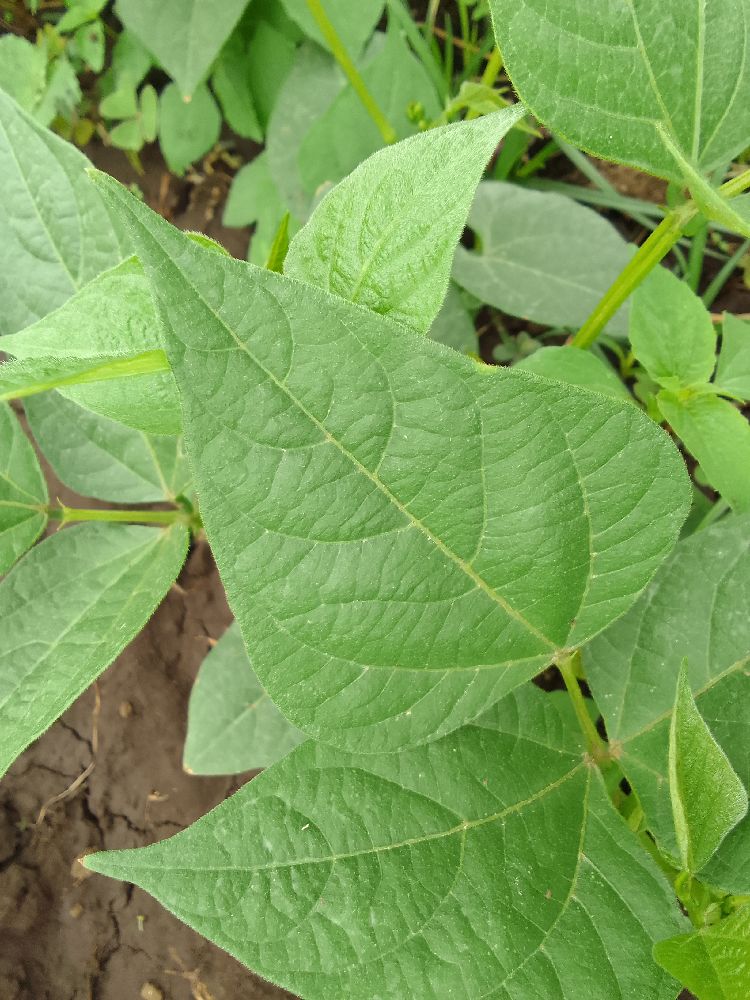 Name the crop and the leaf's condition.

common bean, healthy
